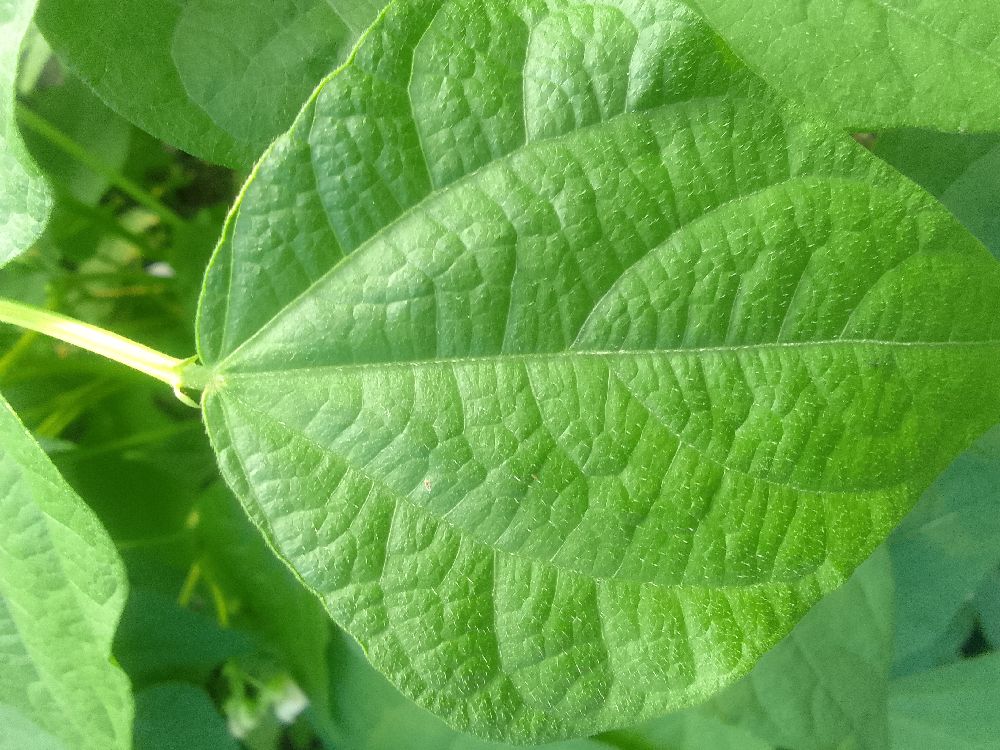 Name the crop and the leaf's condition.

common bean, healthy
